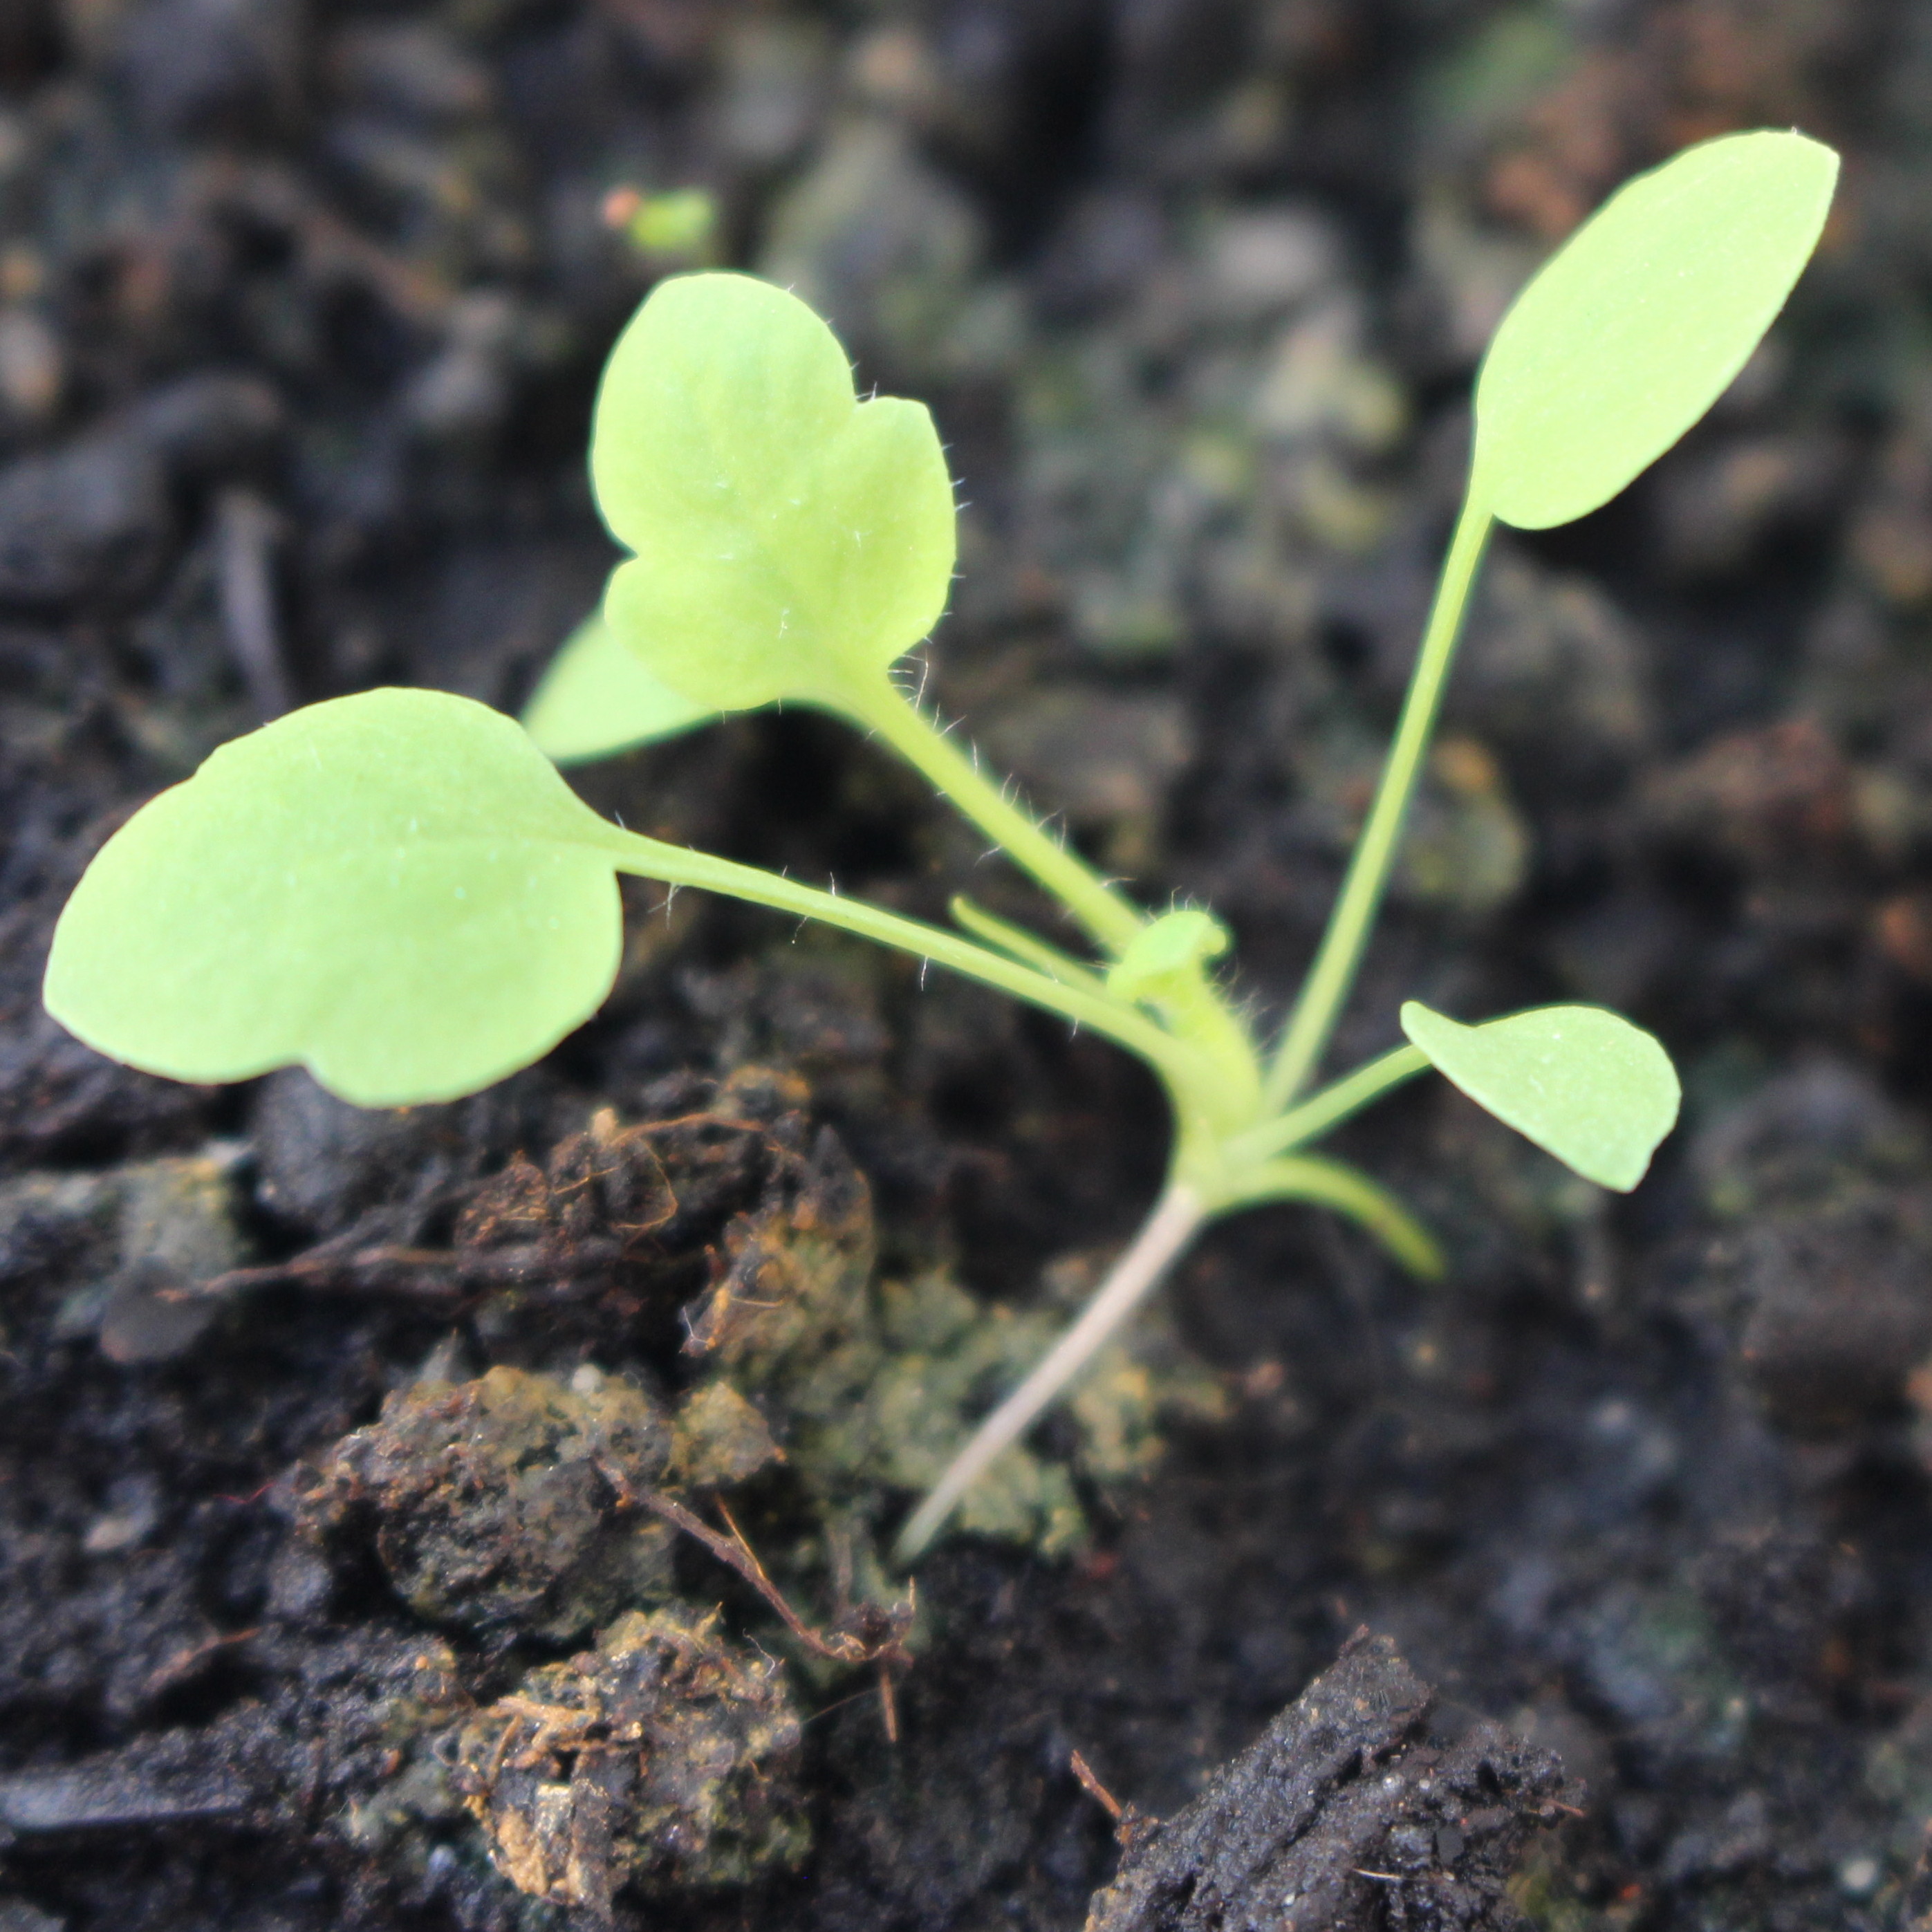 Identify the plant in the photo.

Papaver rhoeas
